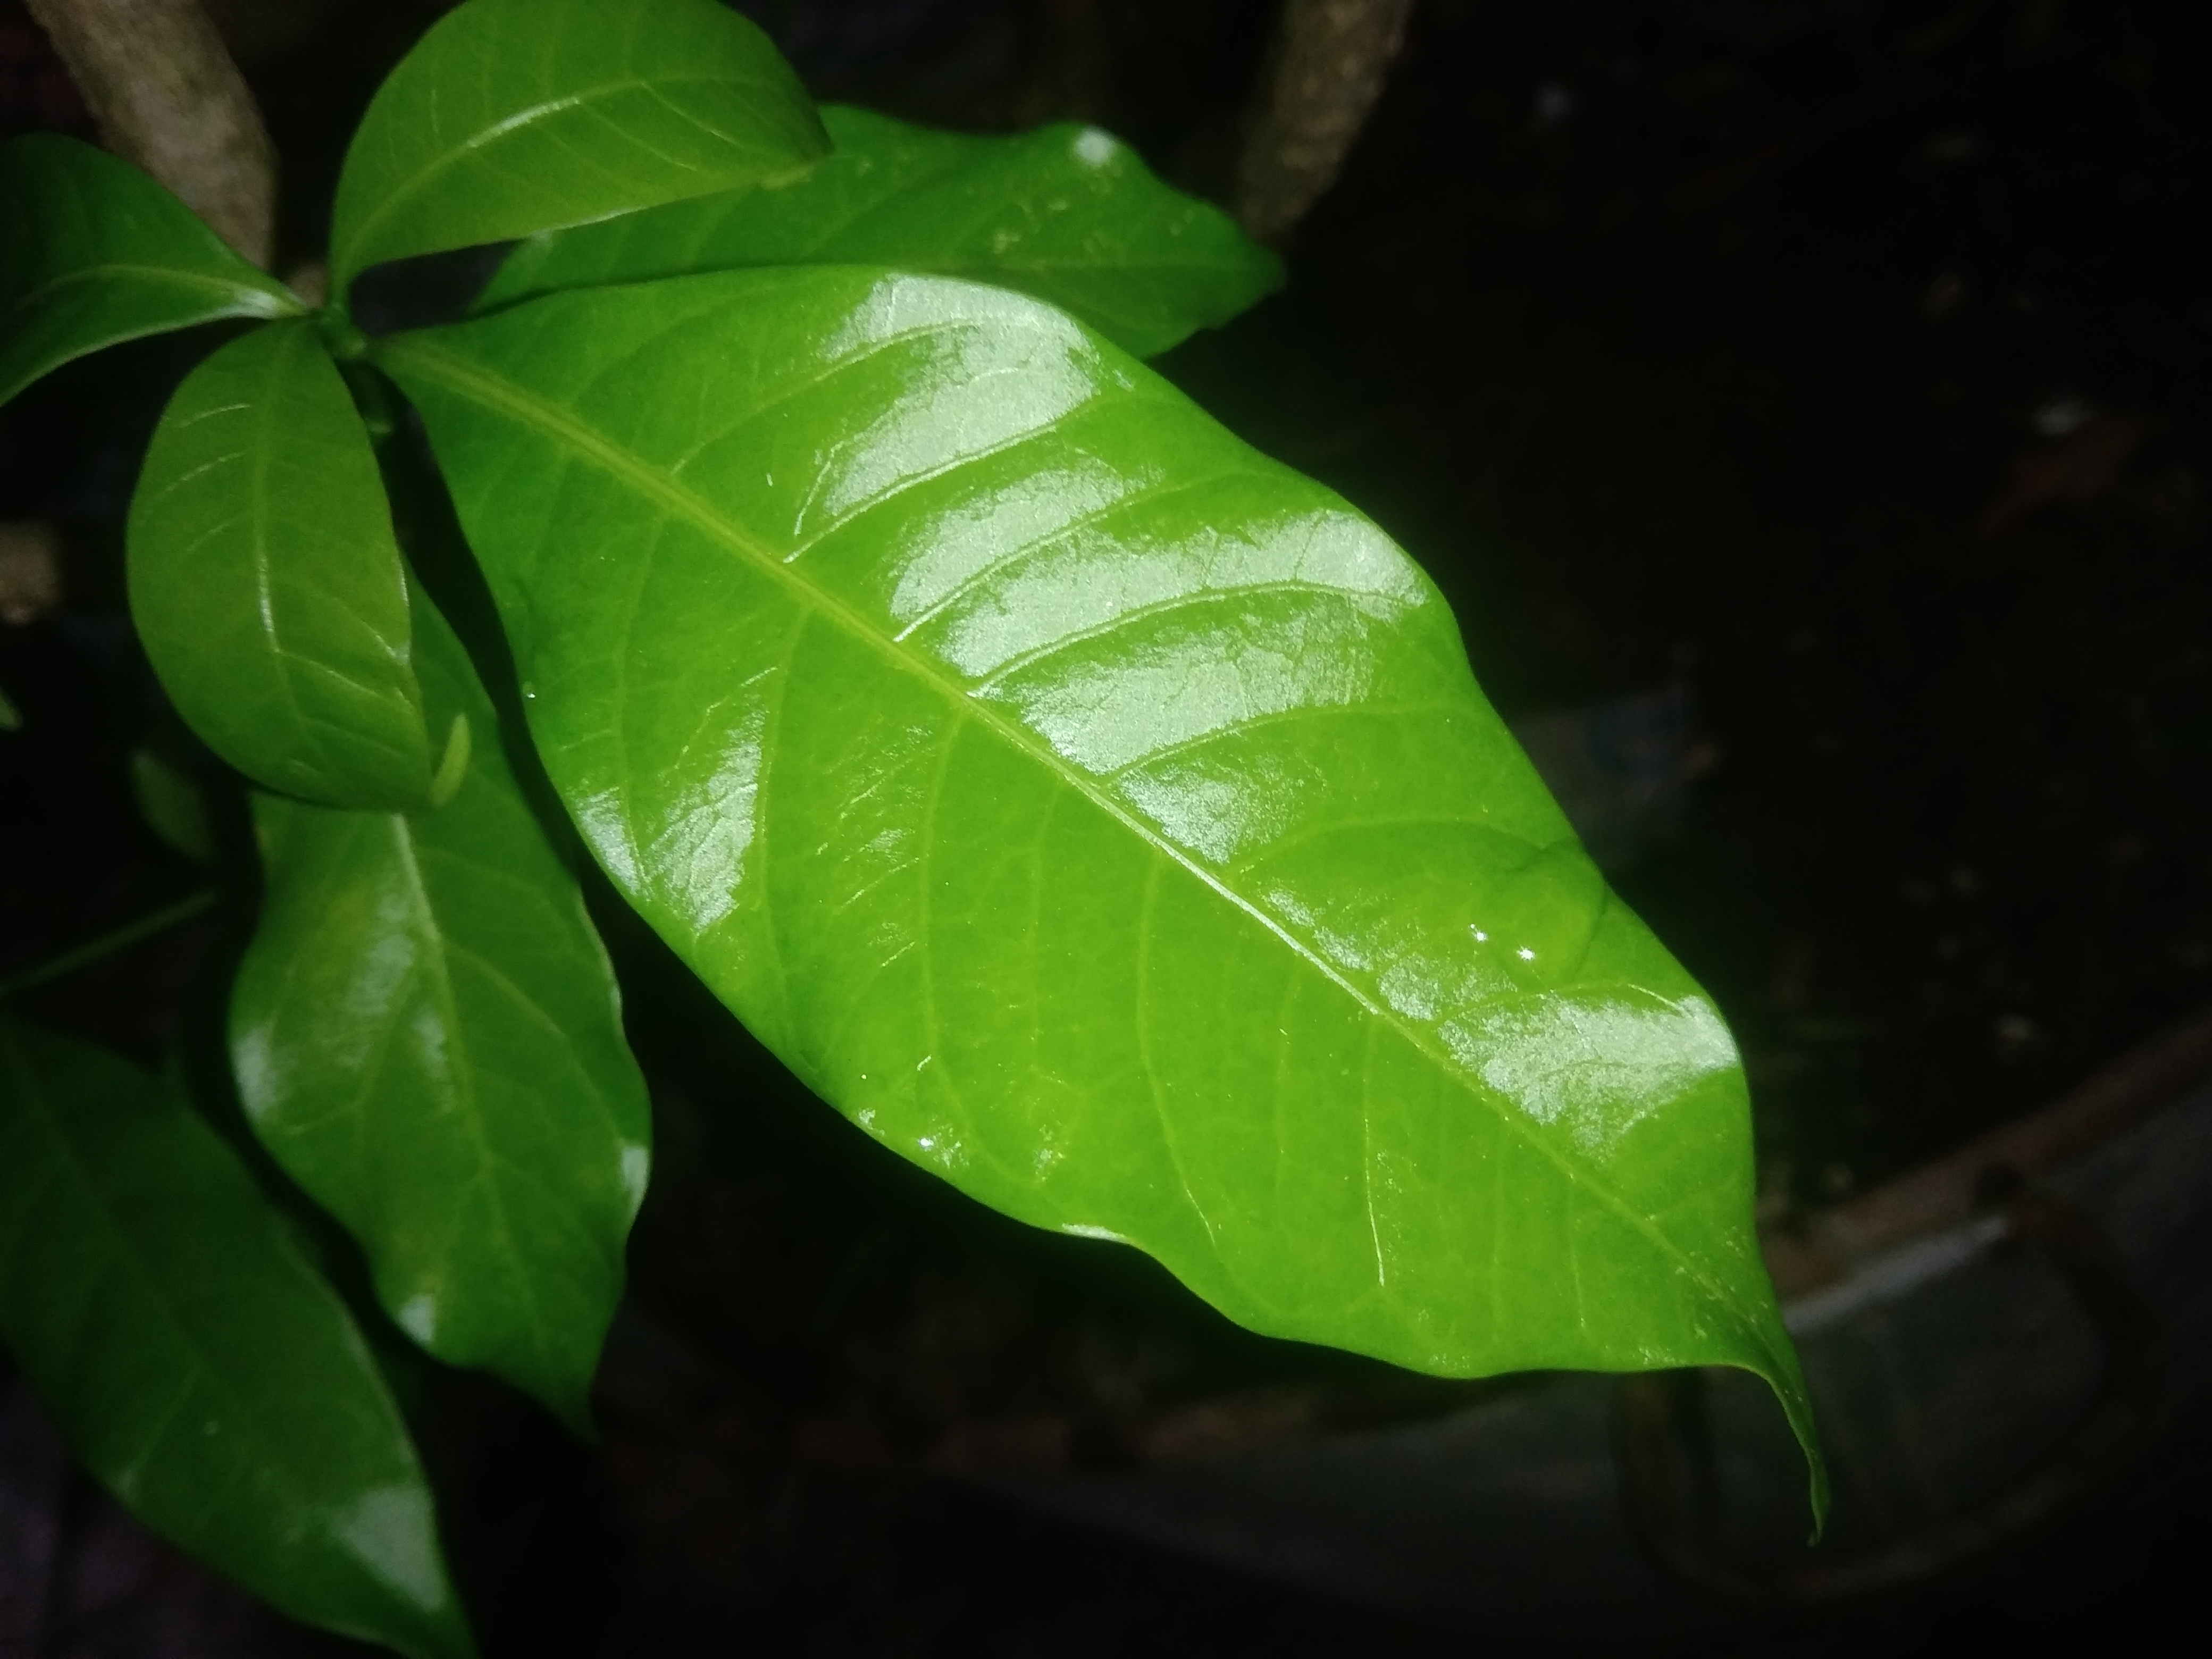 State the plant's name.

togor
